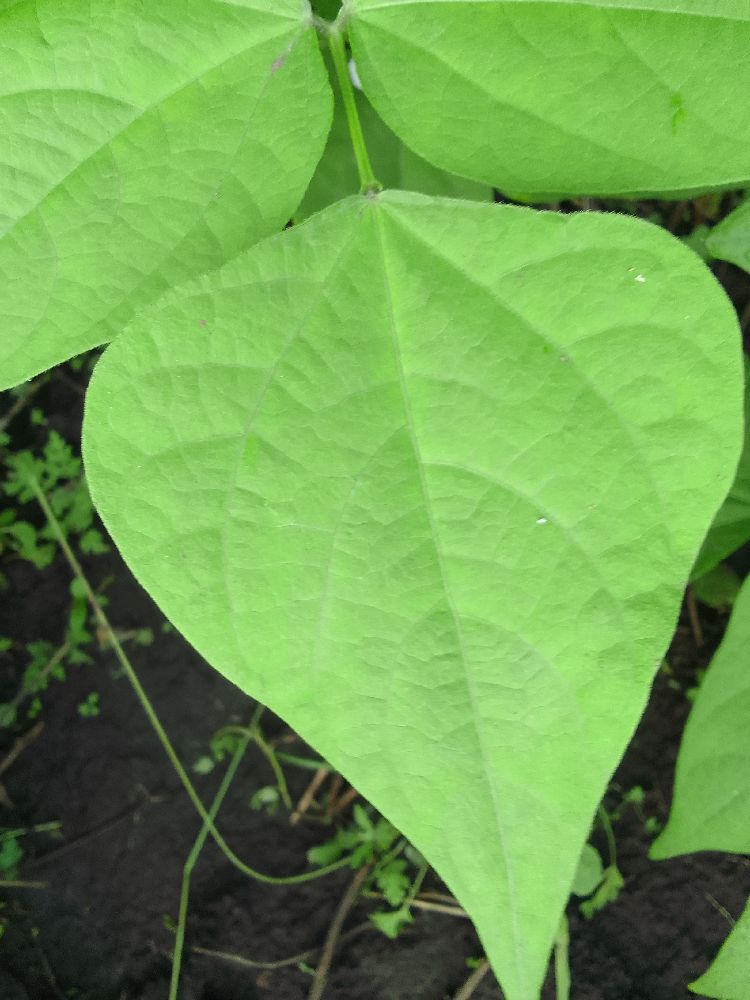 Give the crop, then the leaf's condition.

common bean, healthy
